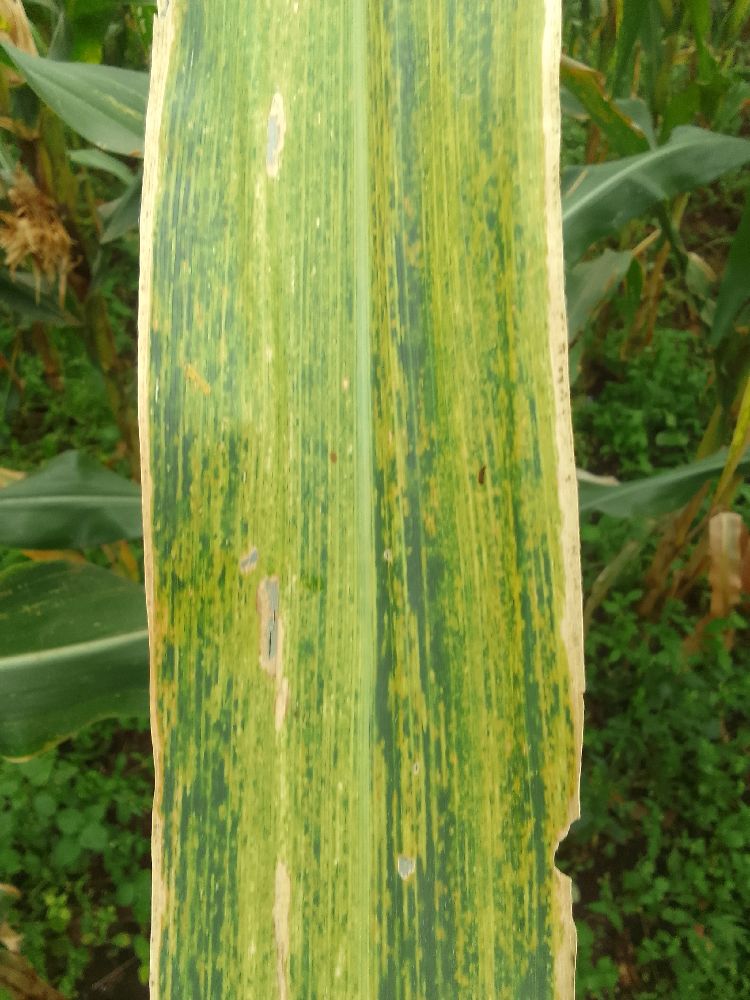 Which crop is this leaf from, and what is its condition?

maize, maize lethal necrosis
